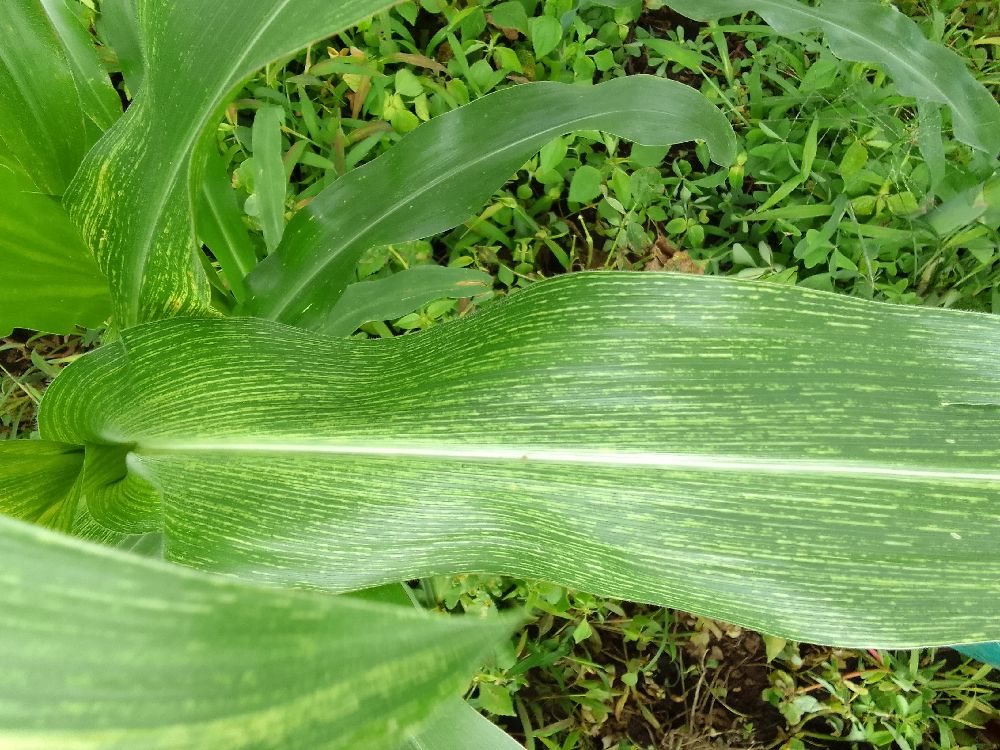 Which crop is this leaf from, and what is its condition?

maize, maize streak virus
